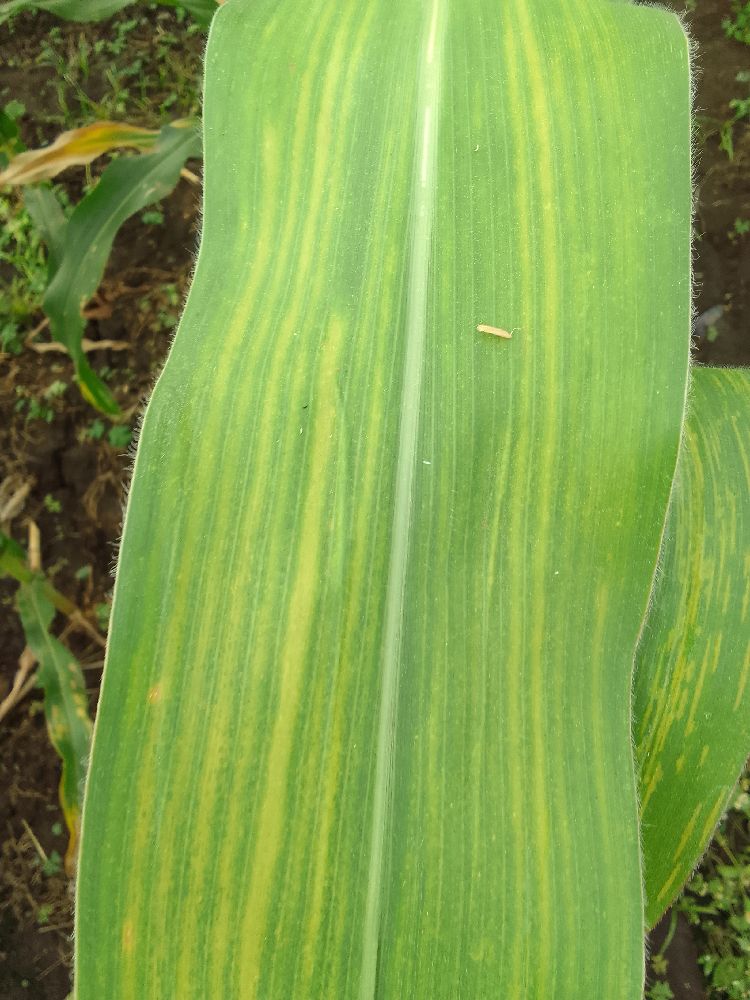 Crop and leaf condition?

maize, maize lethal necrosis
